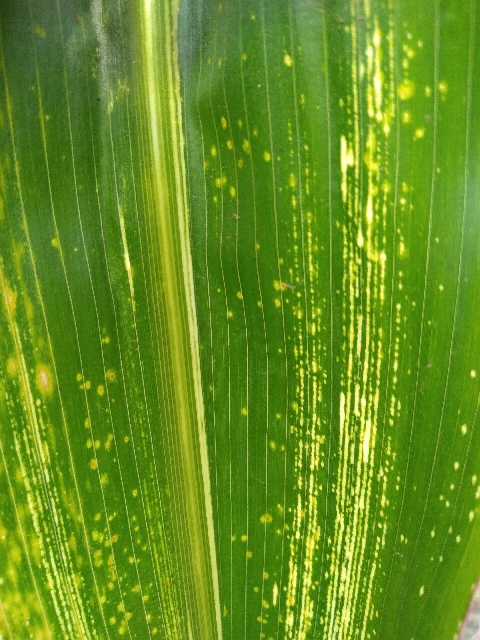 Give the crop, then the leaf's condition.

maize, maize streak virus
